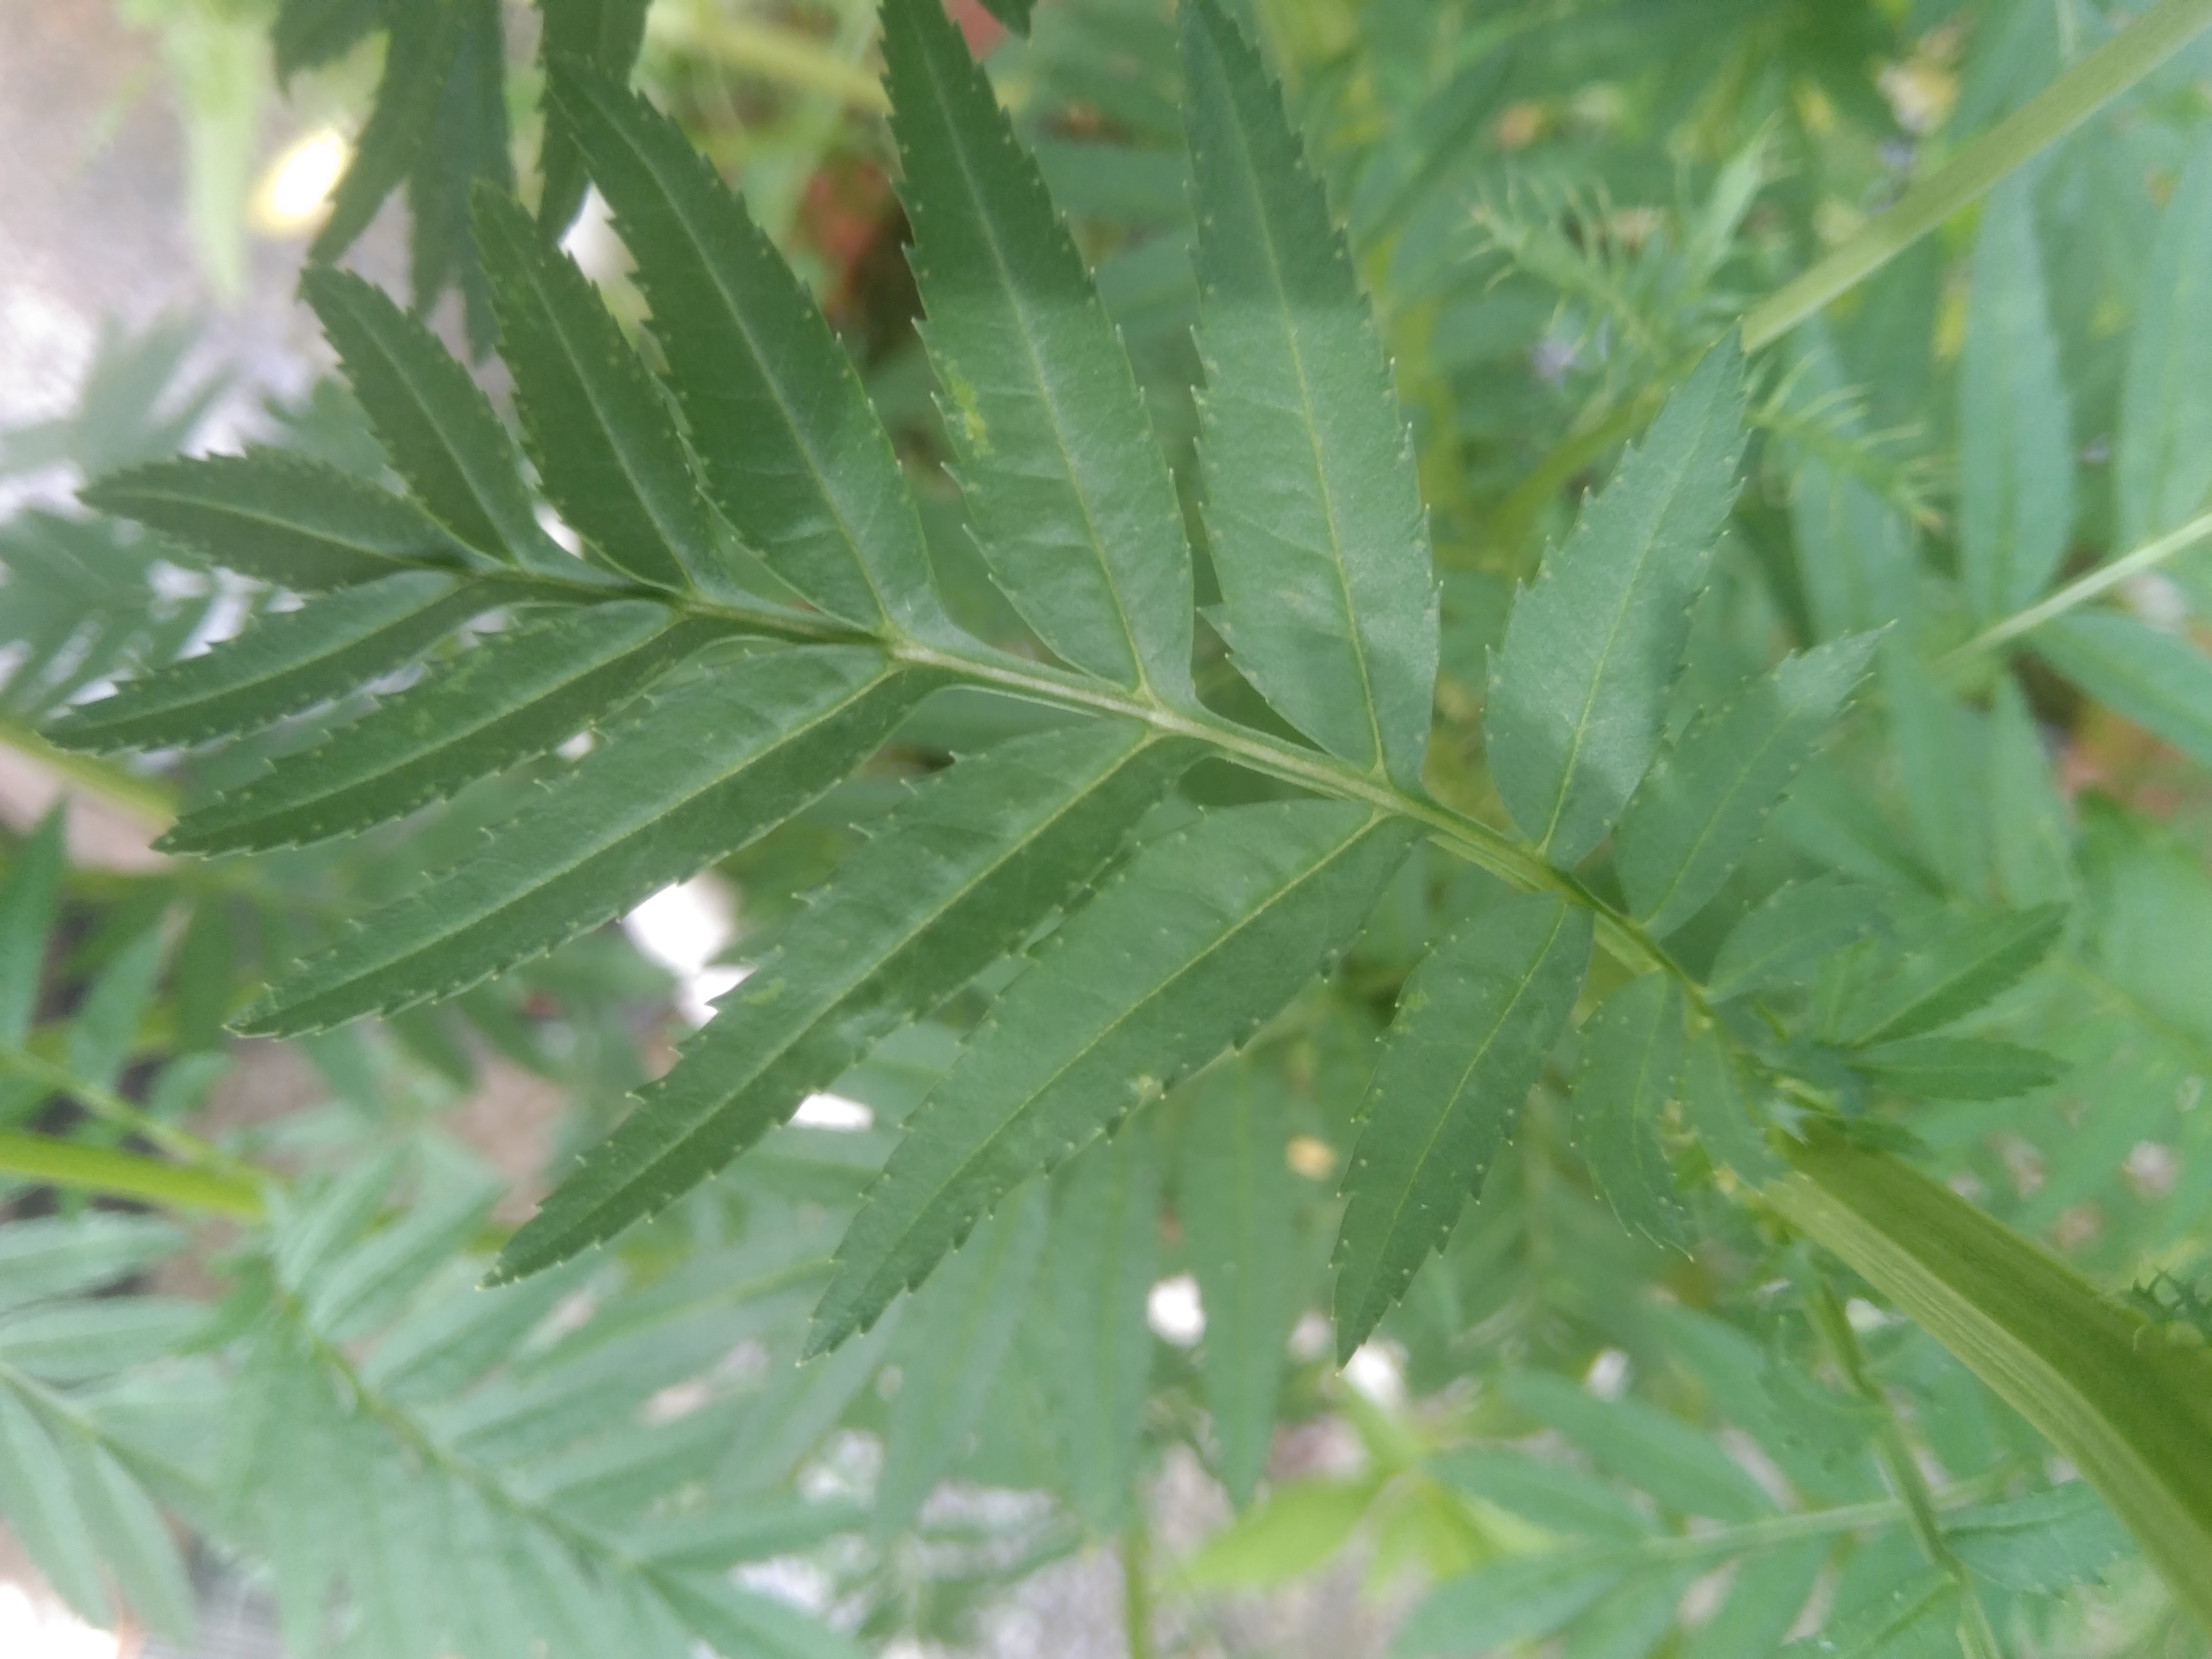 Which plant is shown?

marigold
